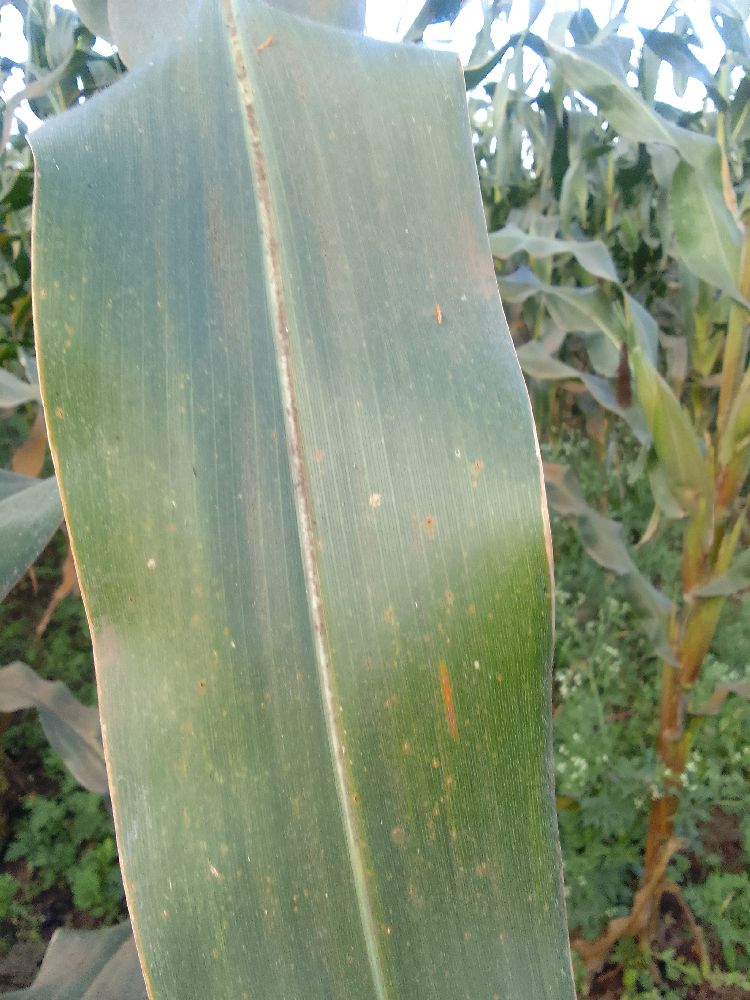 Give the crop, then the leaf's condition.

maize, healthy
